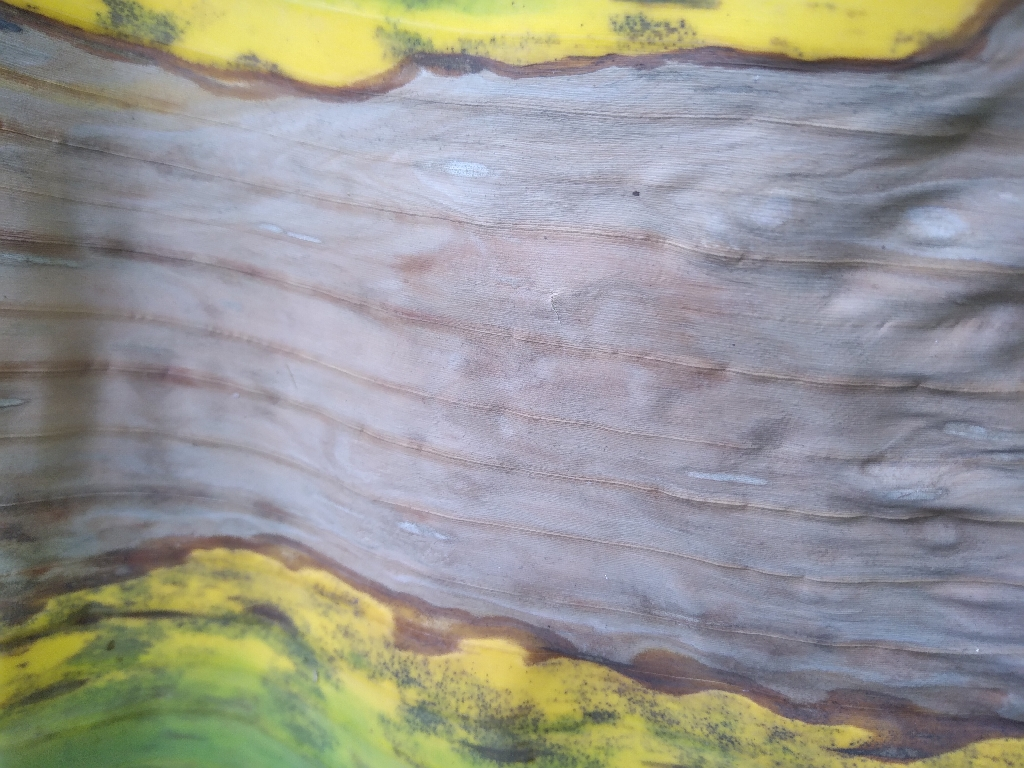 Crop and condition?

banana, black sigatoka
